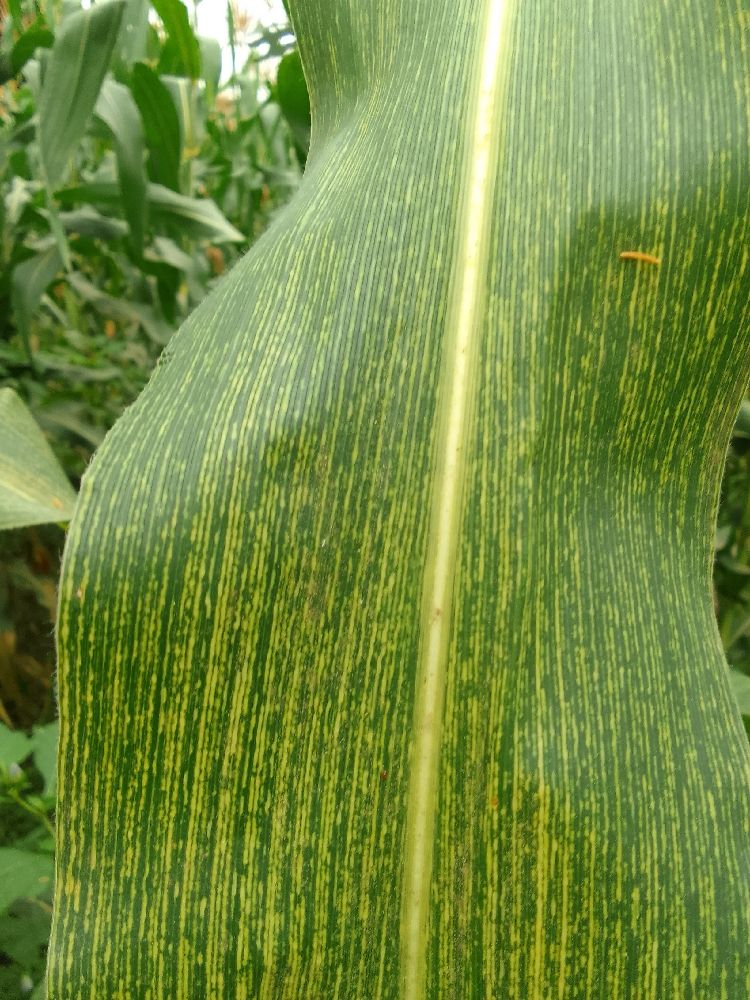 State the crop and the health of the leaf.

maize, maize streak virus
